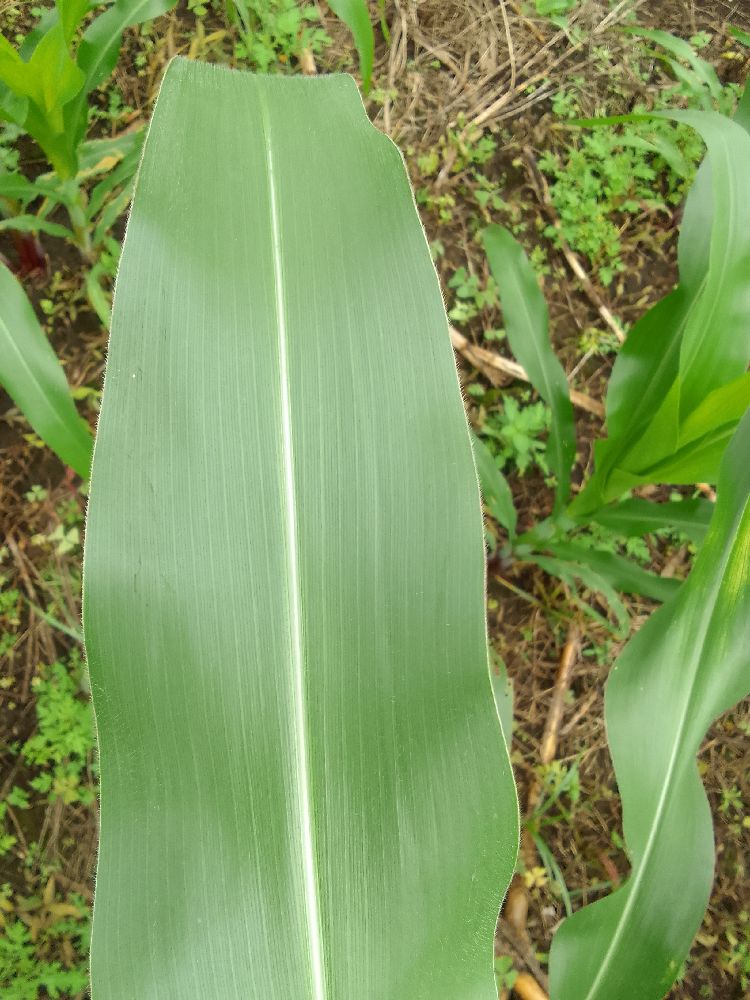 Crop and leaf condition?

maize, healthy
